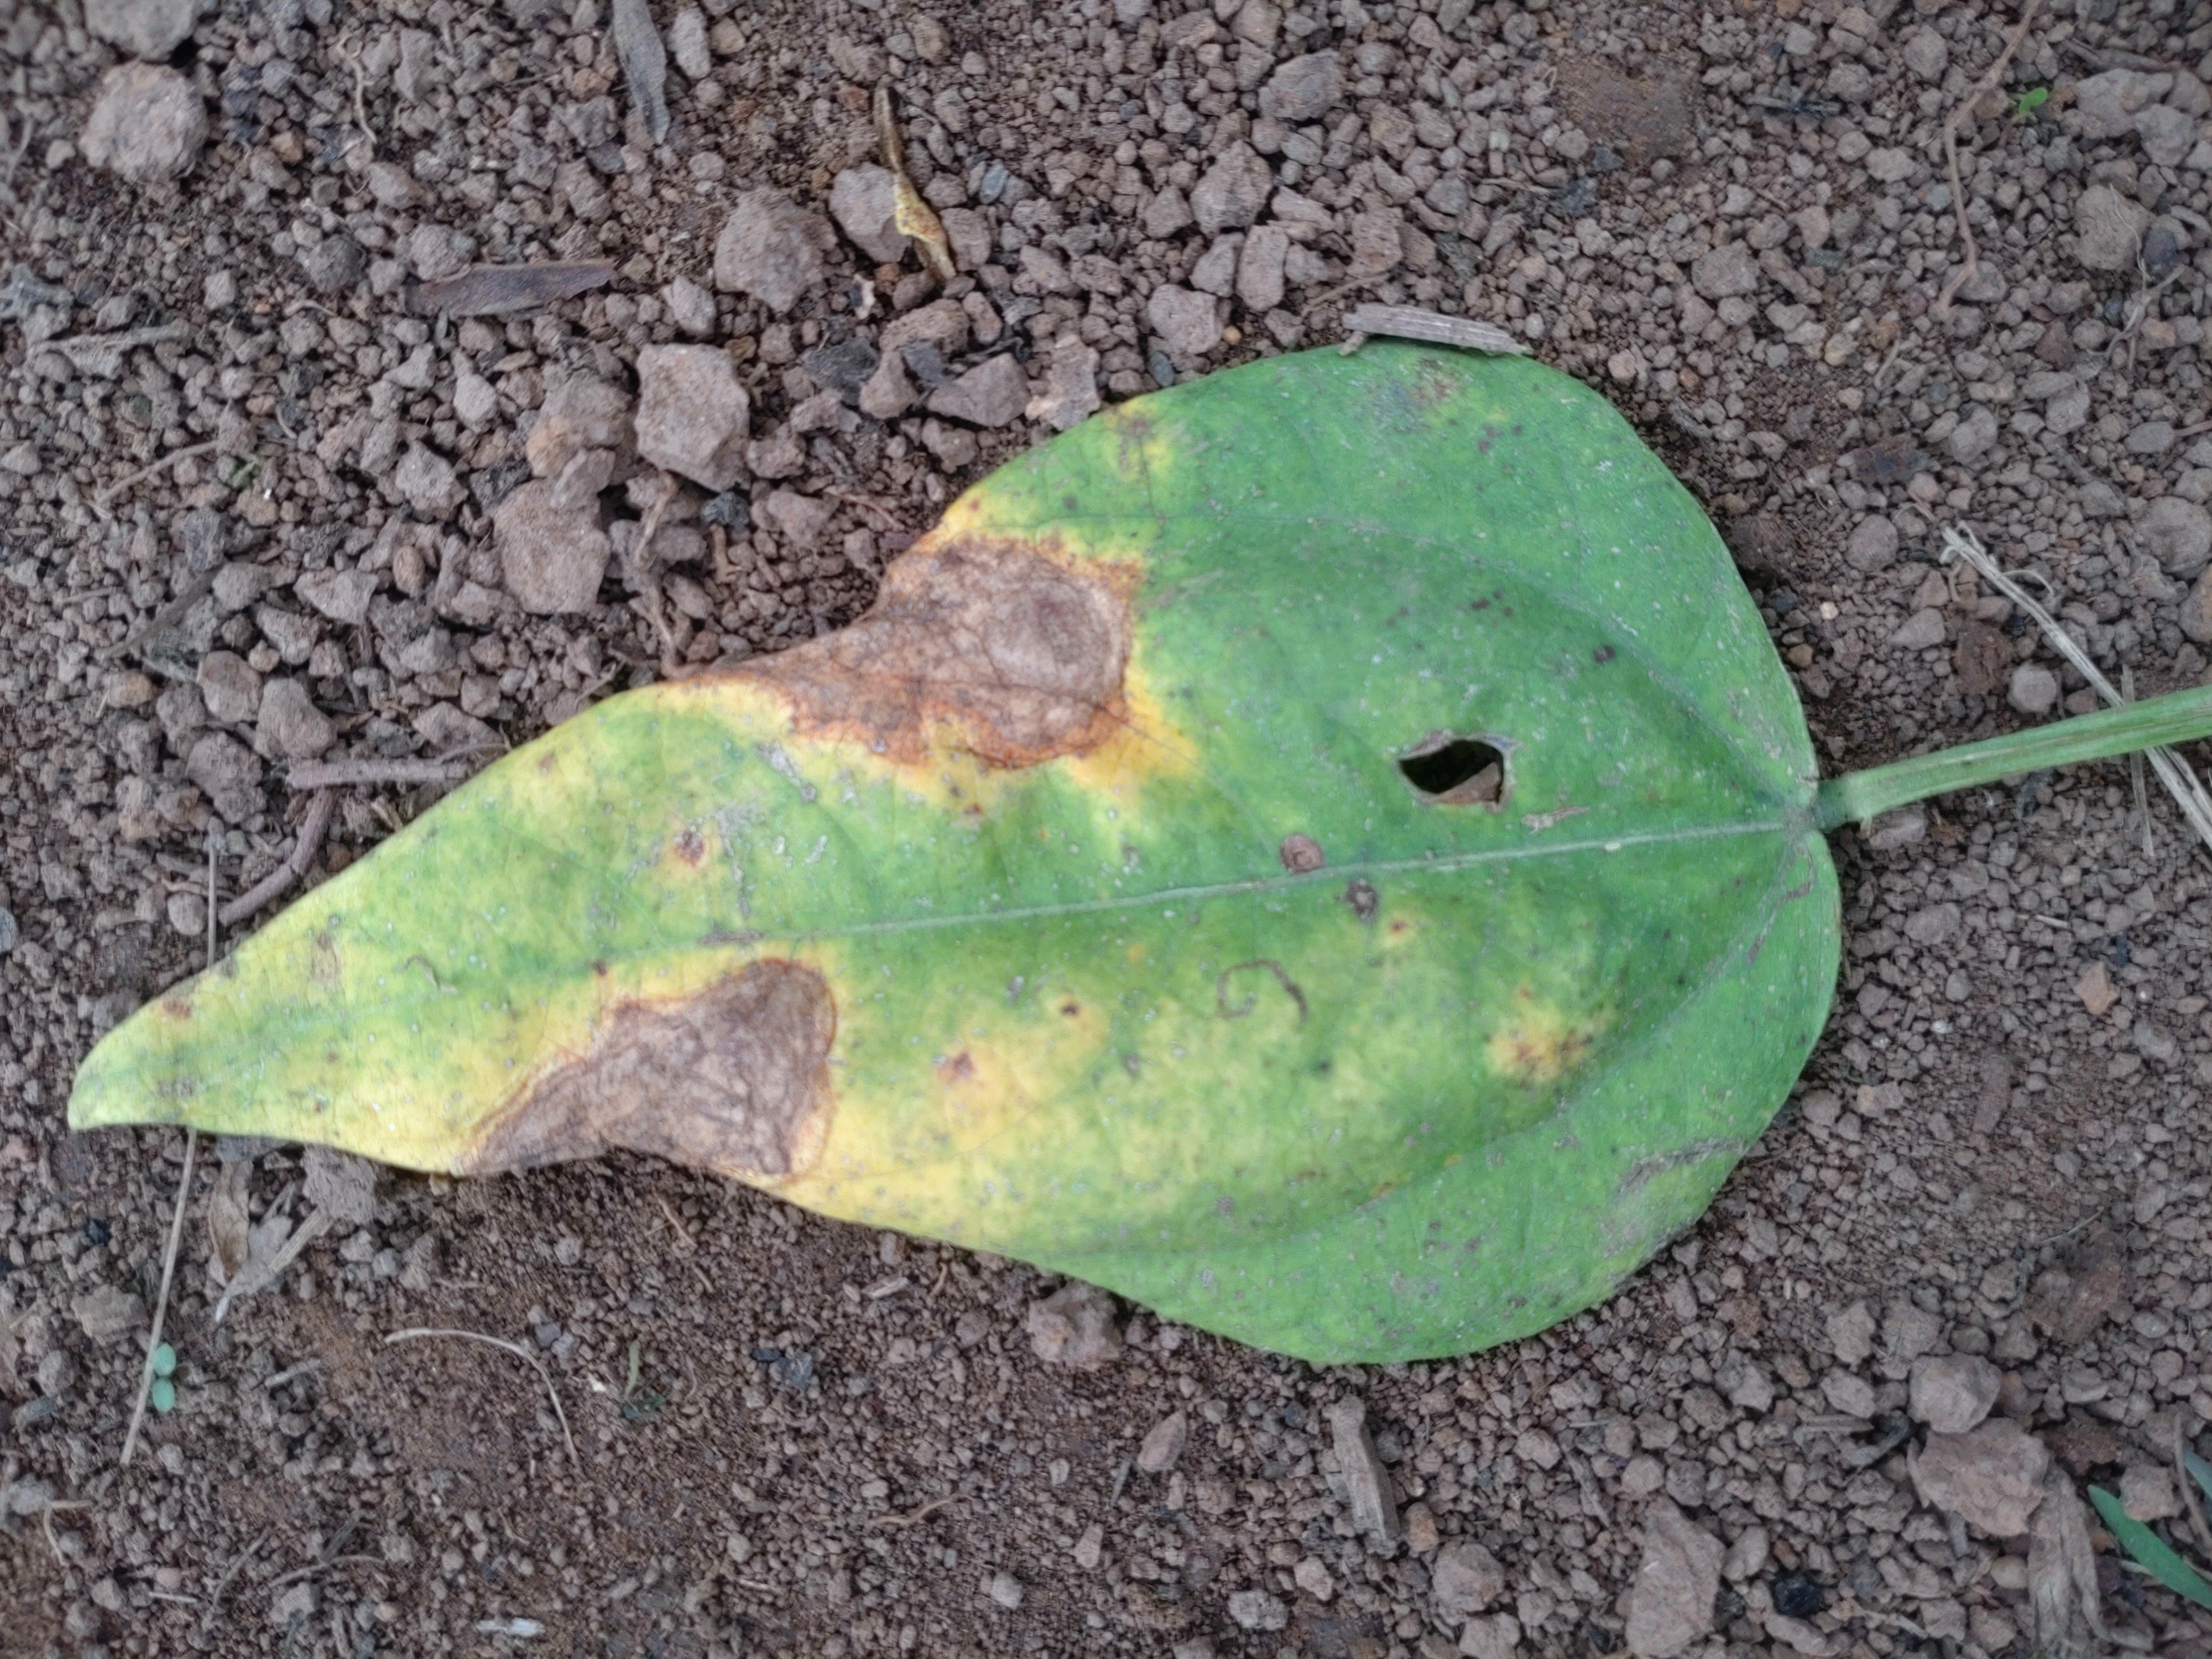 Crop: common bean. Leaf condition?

rust
